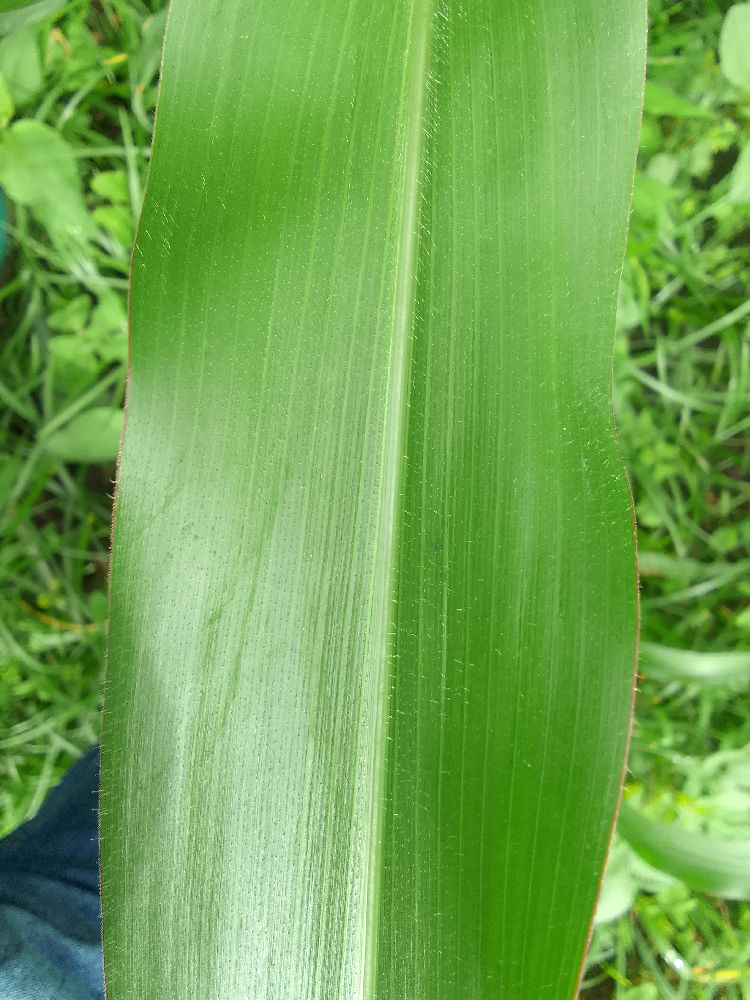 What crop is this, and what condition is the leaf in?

maize, healthy
